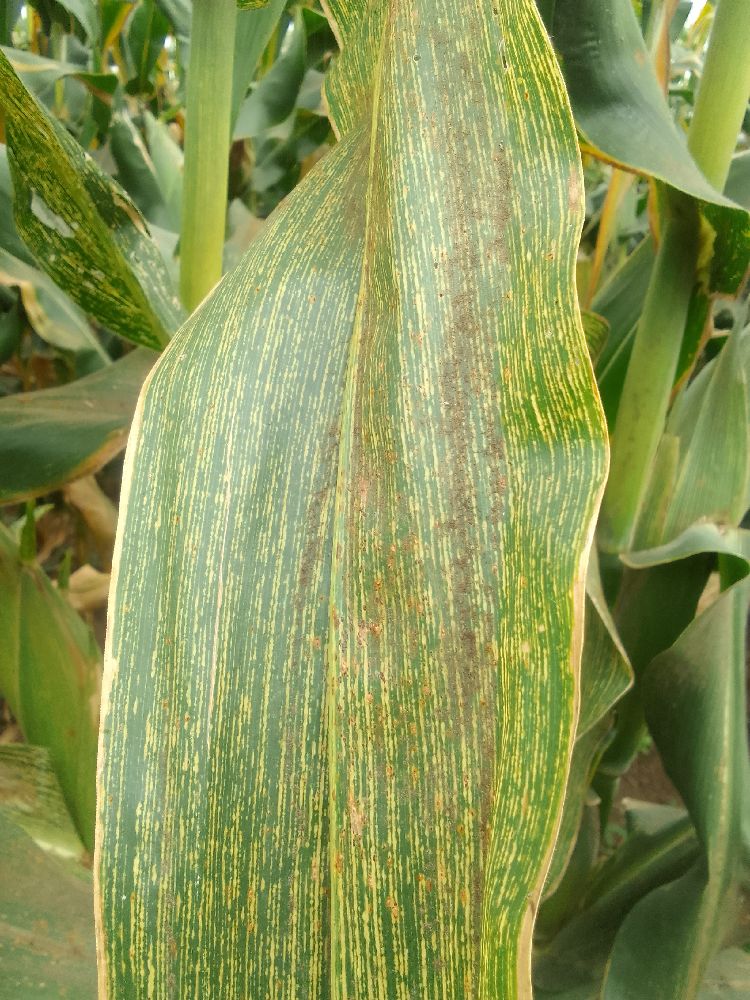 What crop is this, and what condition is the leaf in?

maize, maize streak virus
